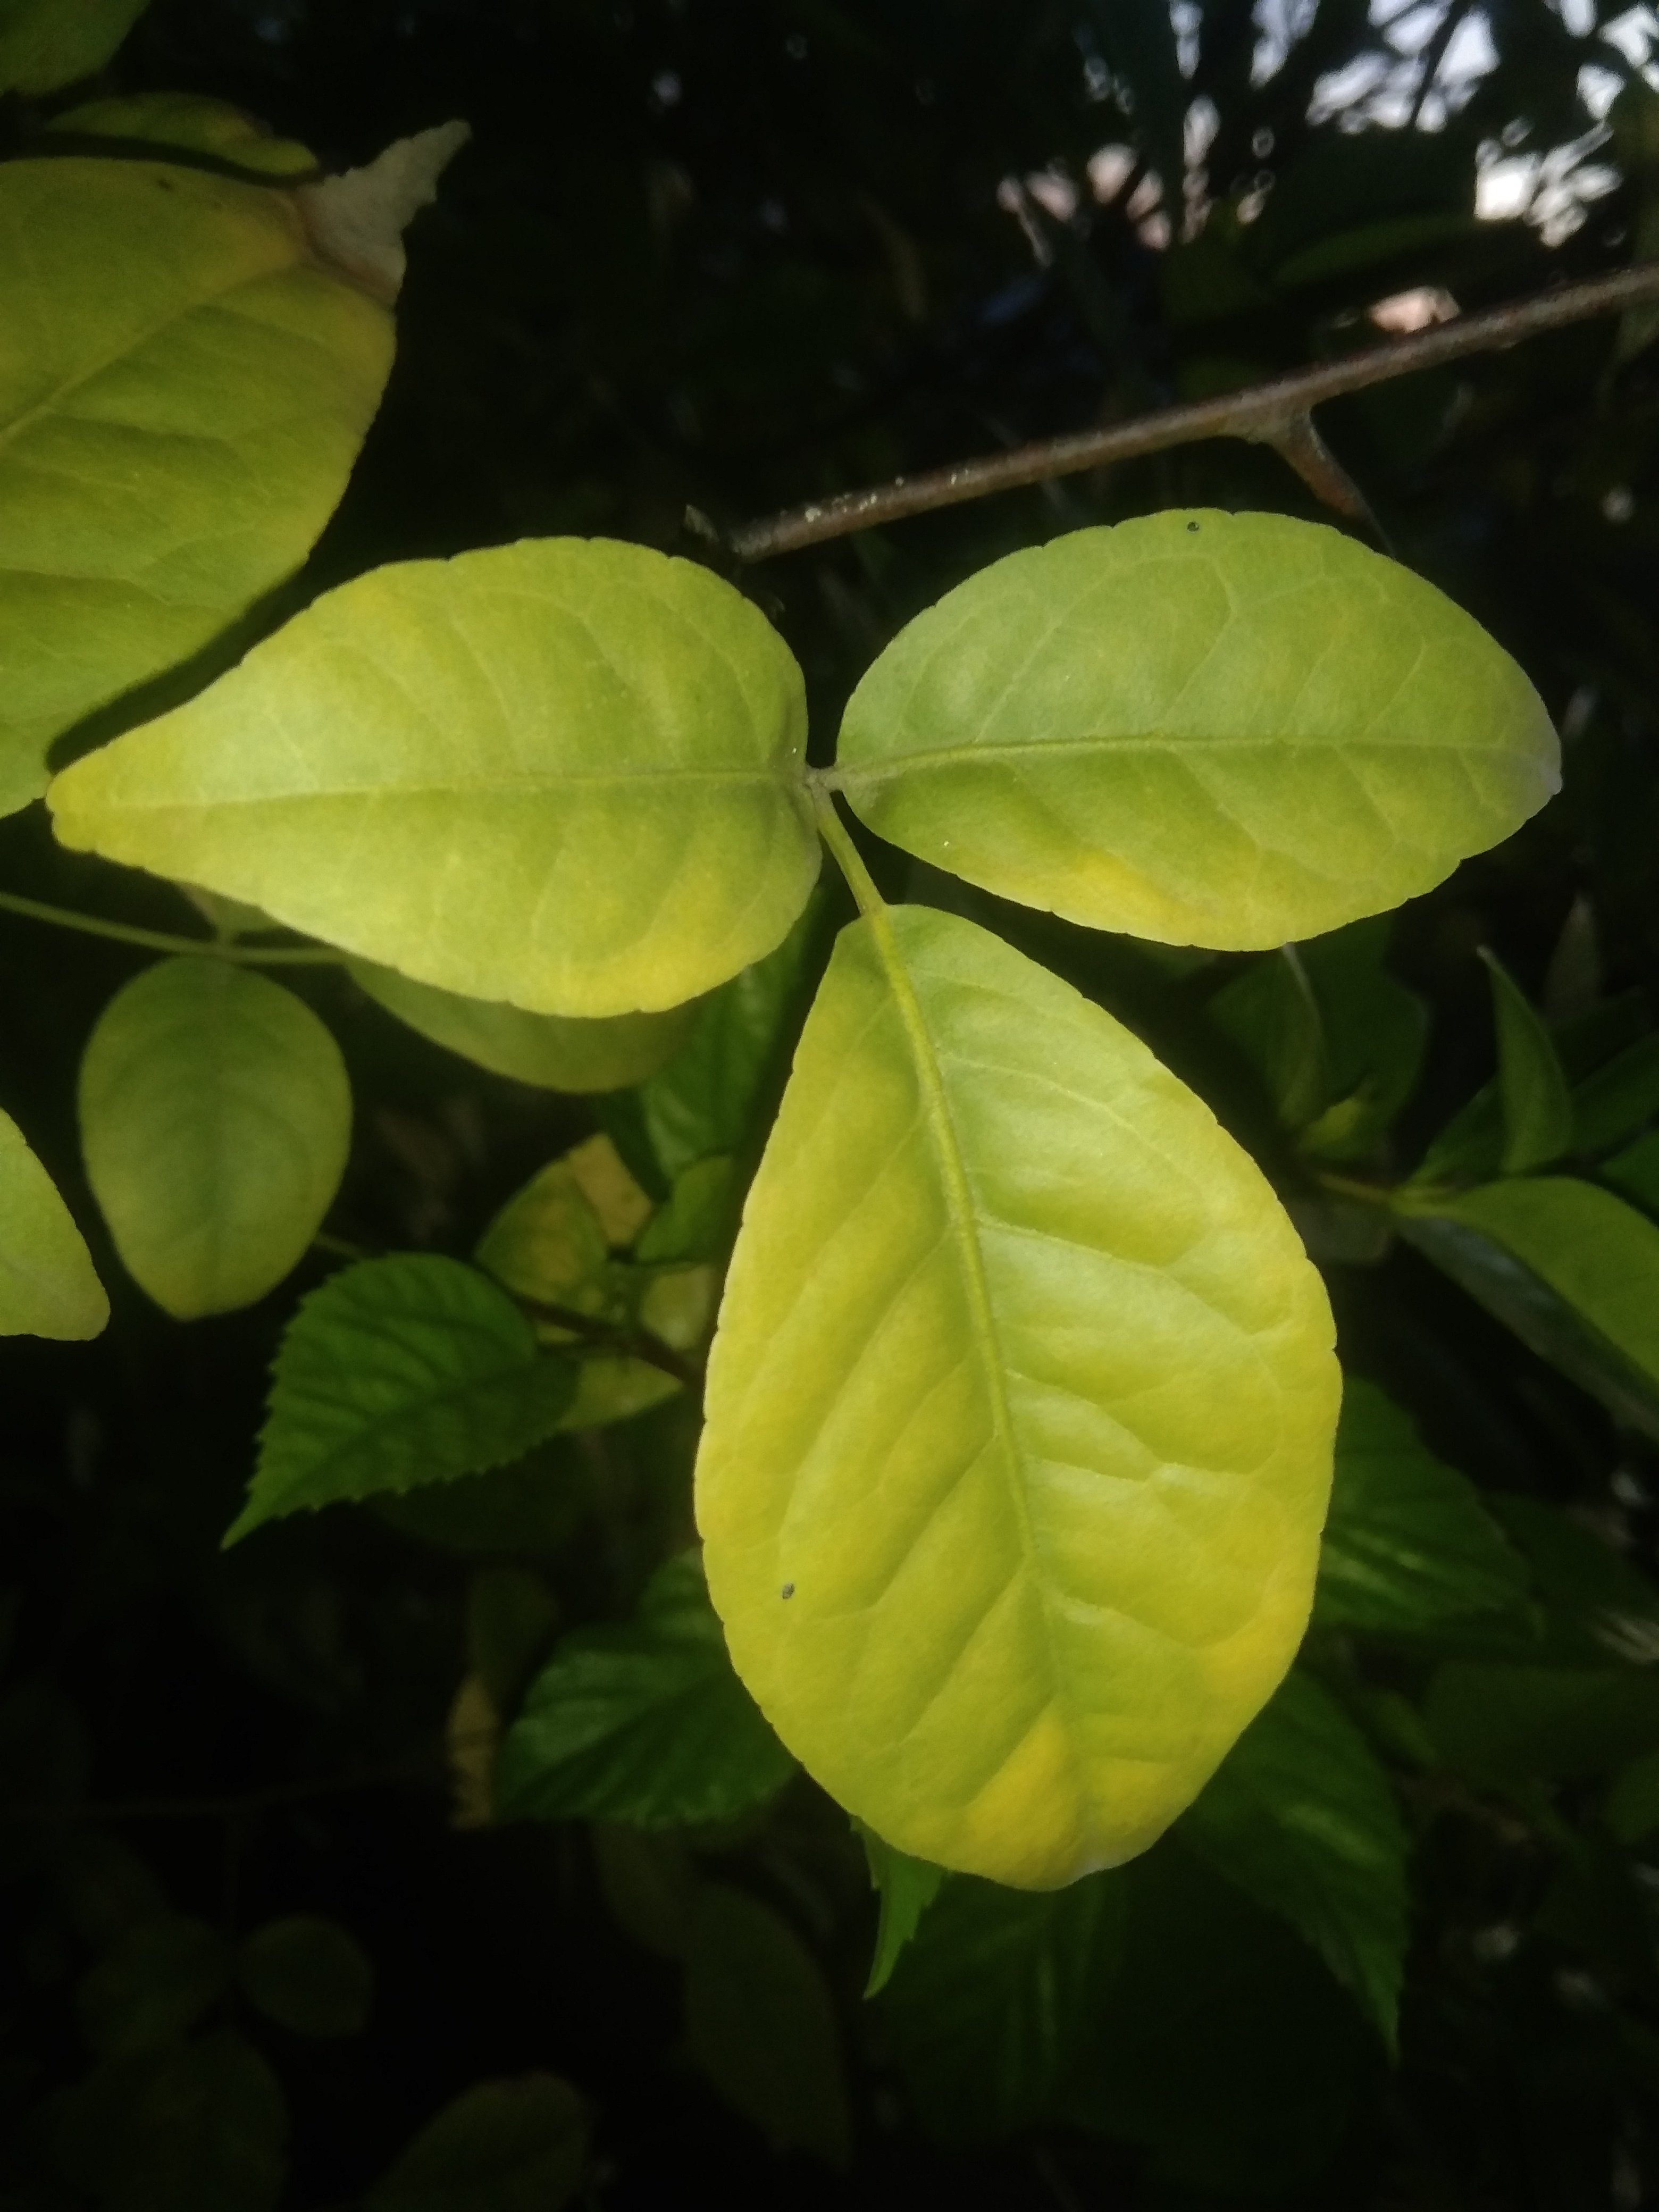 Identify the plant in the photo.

wood apple
